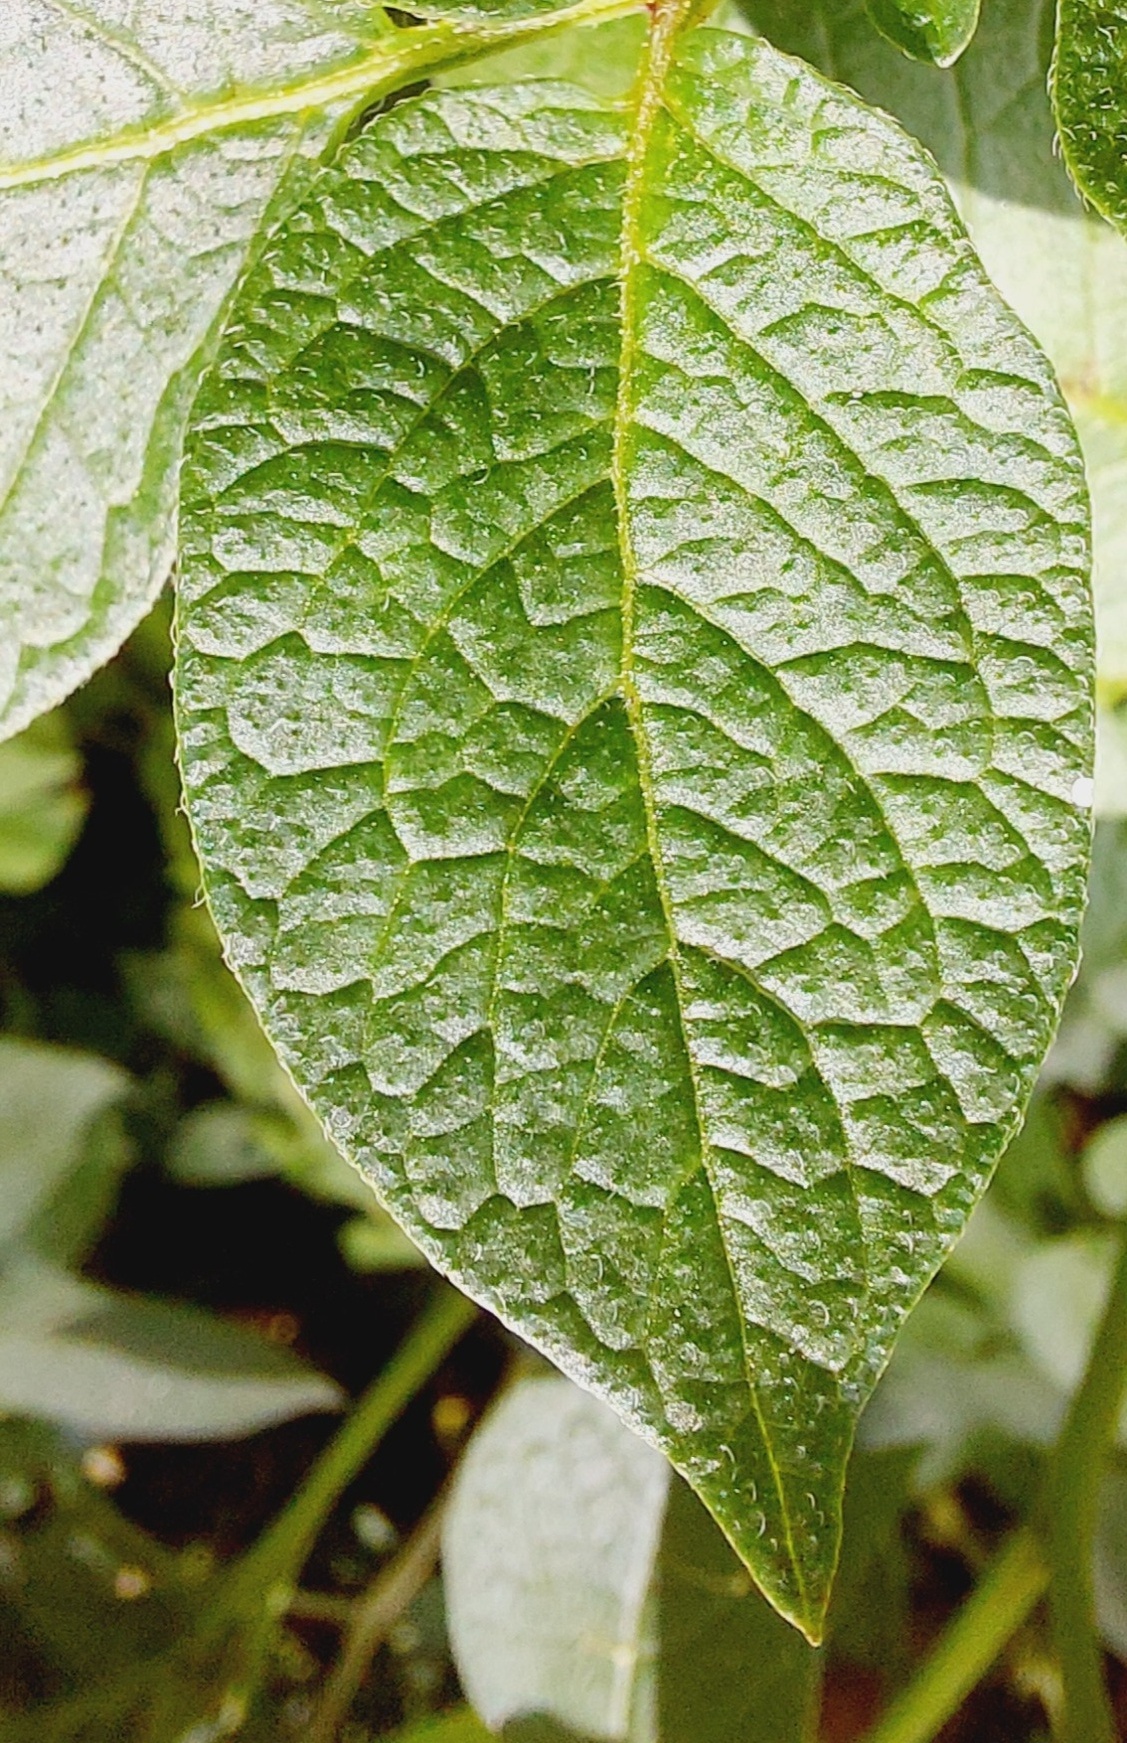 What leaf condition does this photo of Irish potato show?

healthy
